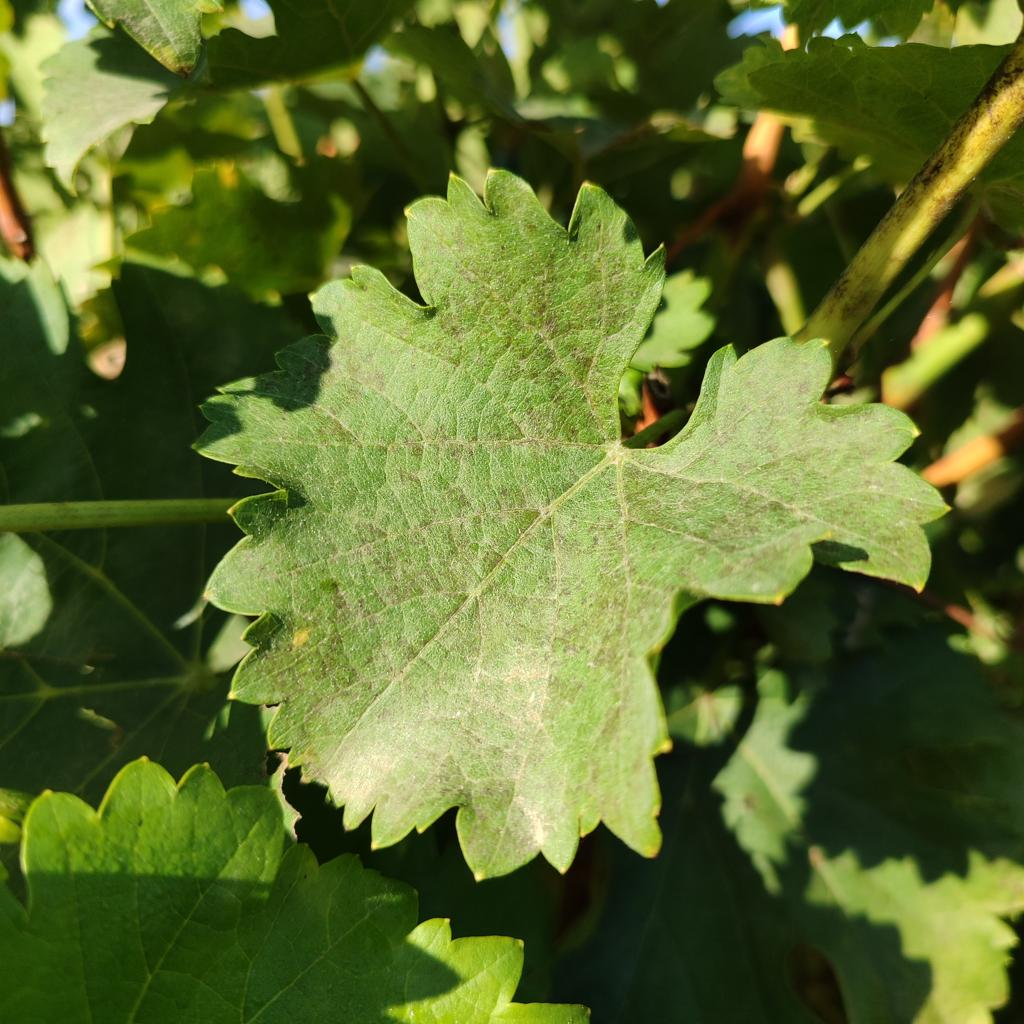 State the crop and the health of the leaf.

grapevine, powdery mildew
